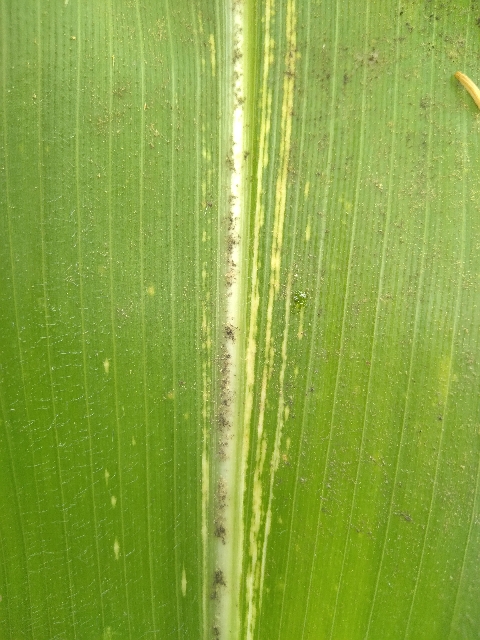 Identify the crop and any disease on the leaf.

maize, maize streak virus
